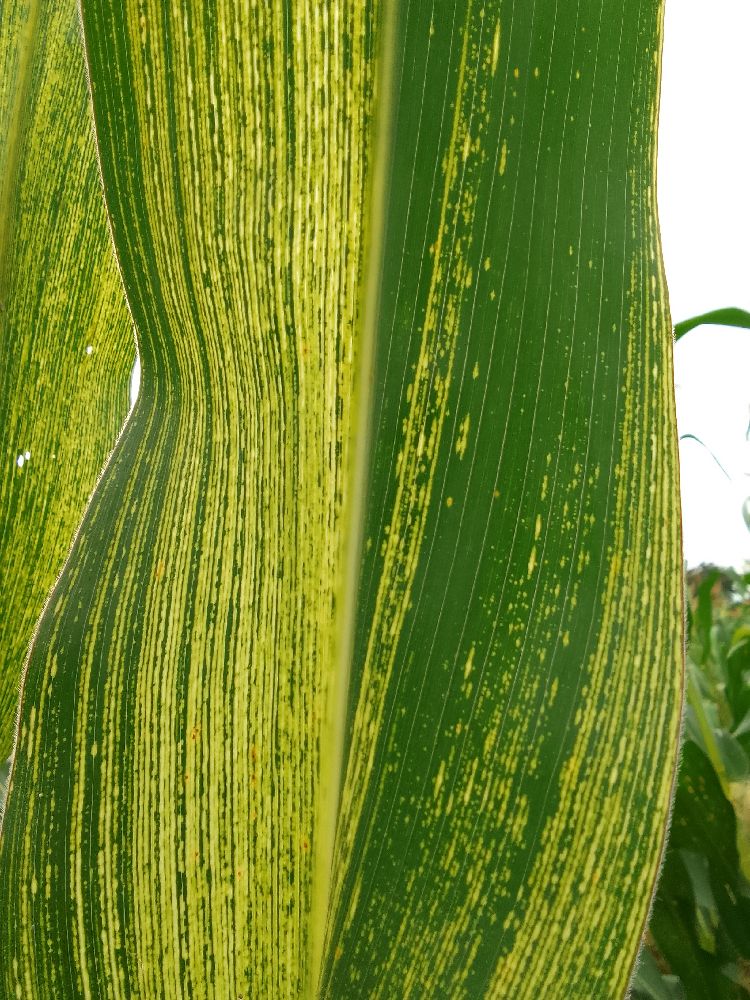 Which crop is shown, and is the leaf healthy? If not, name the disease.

maize, maize streak virus
